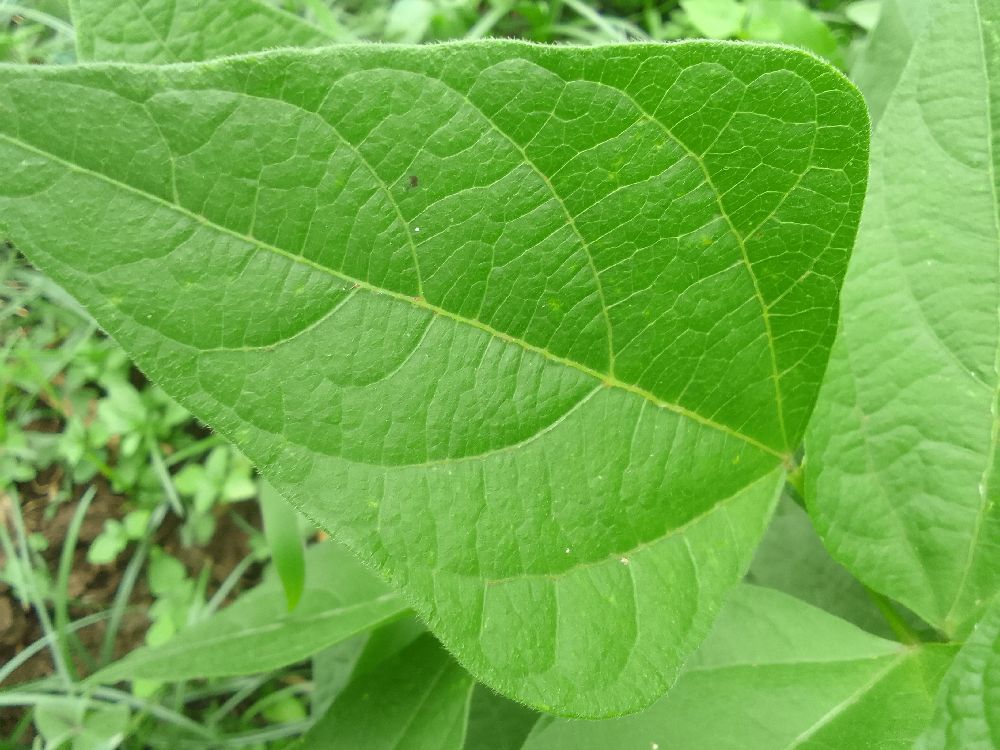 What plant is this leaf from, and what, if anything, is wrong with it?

common bean, healthy
